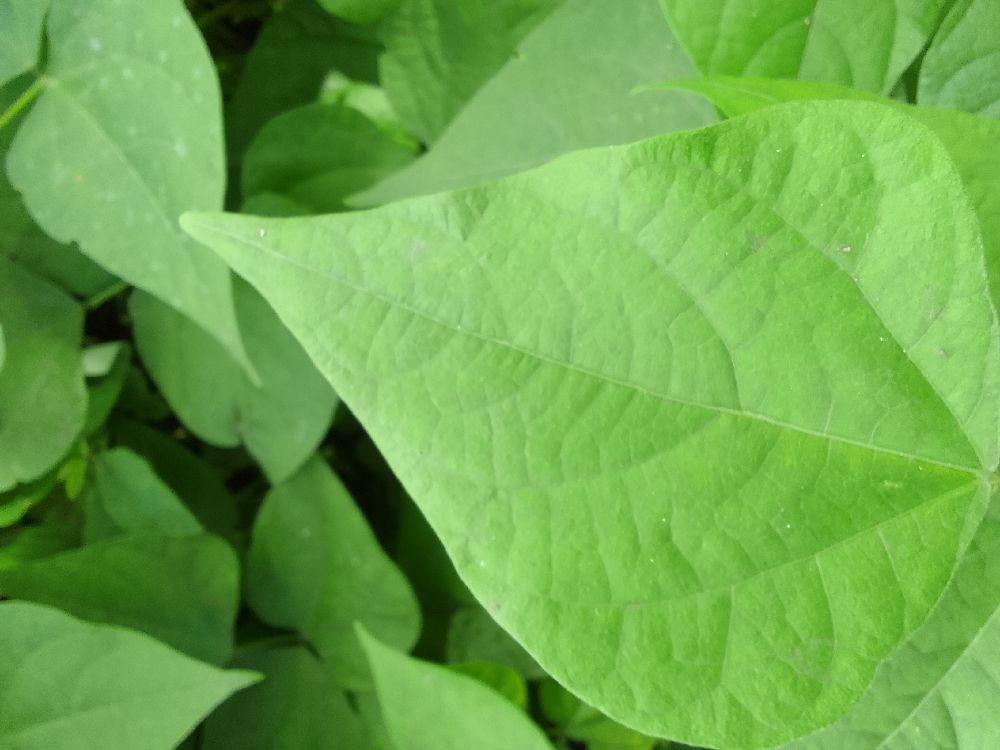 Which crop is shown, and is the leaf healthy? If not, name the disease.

common bean, healthy
